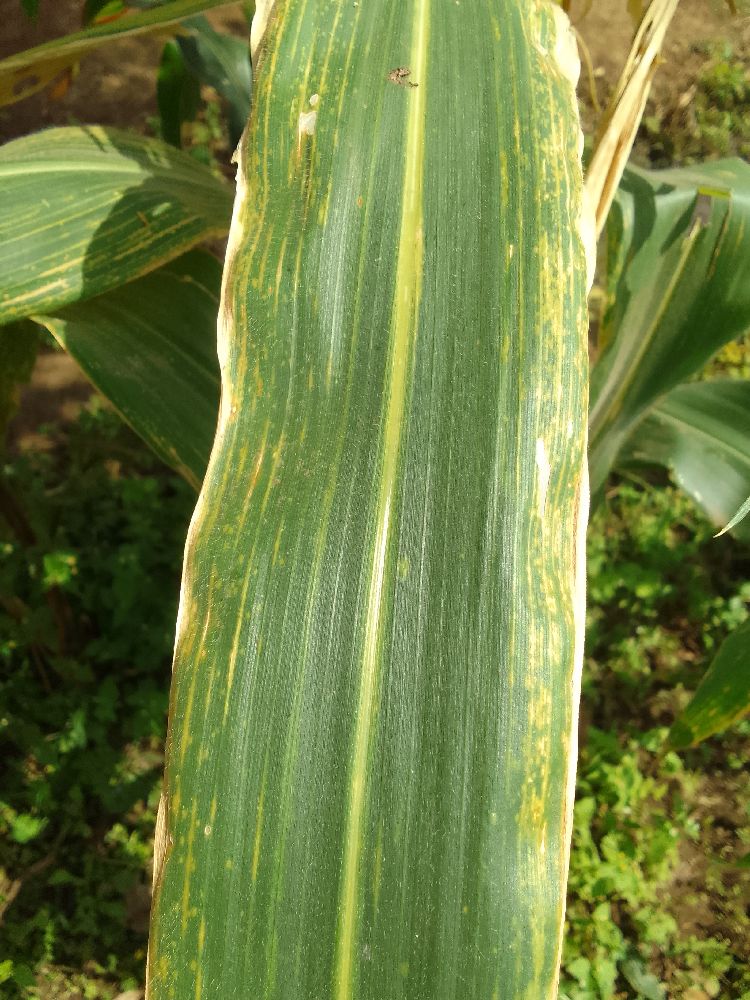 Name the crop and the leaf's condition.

maize, maize lethal necrosis
